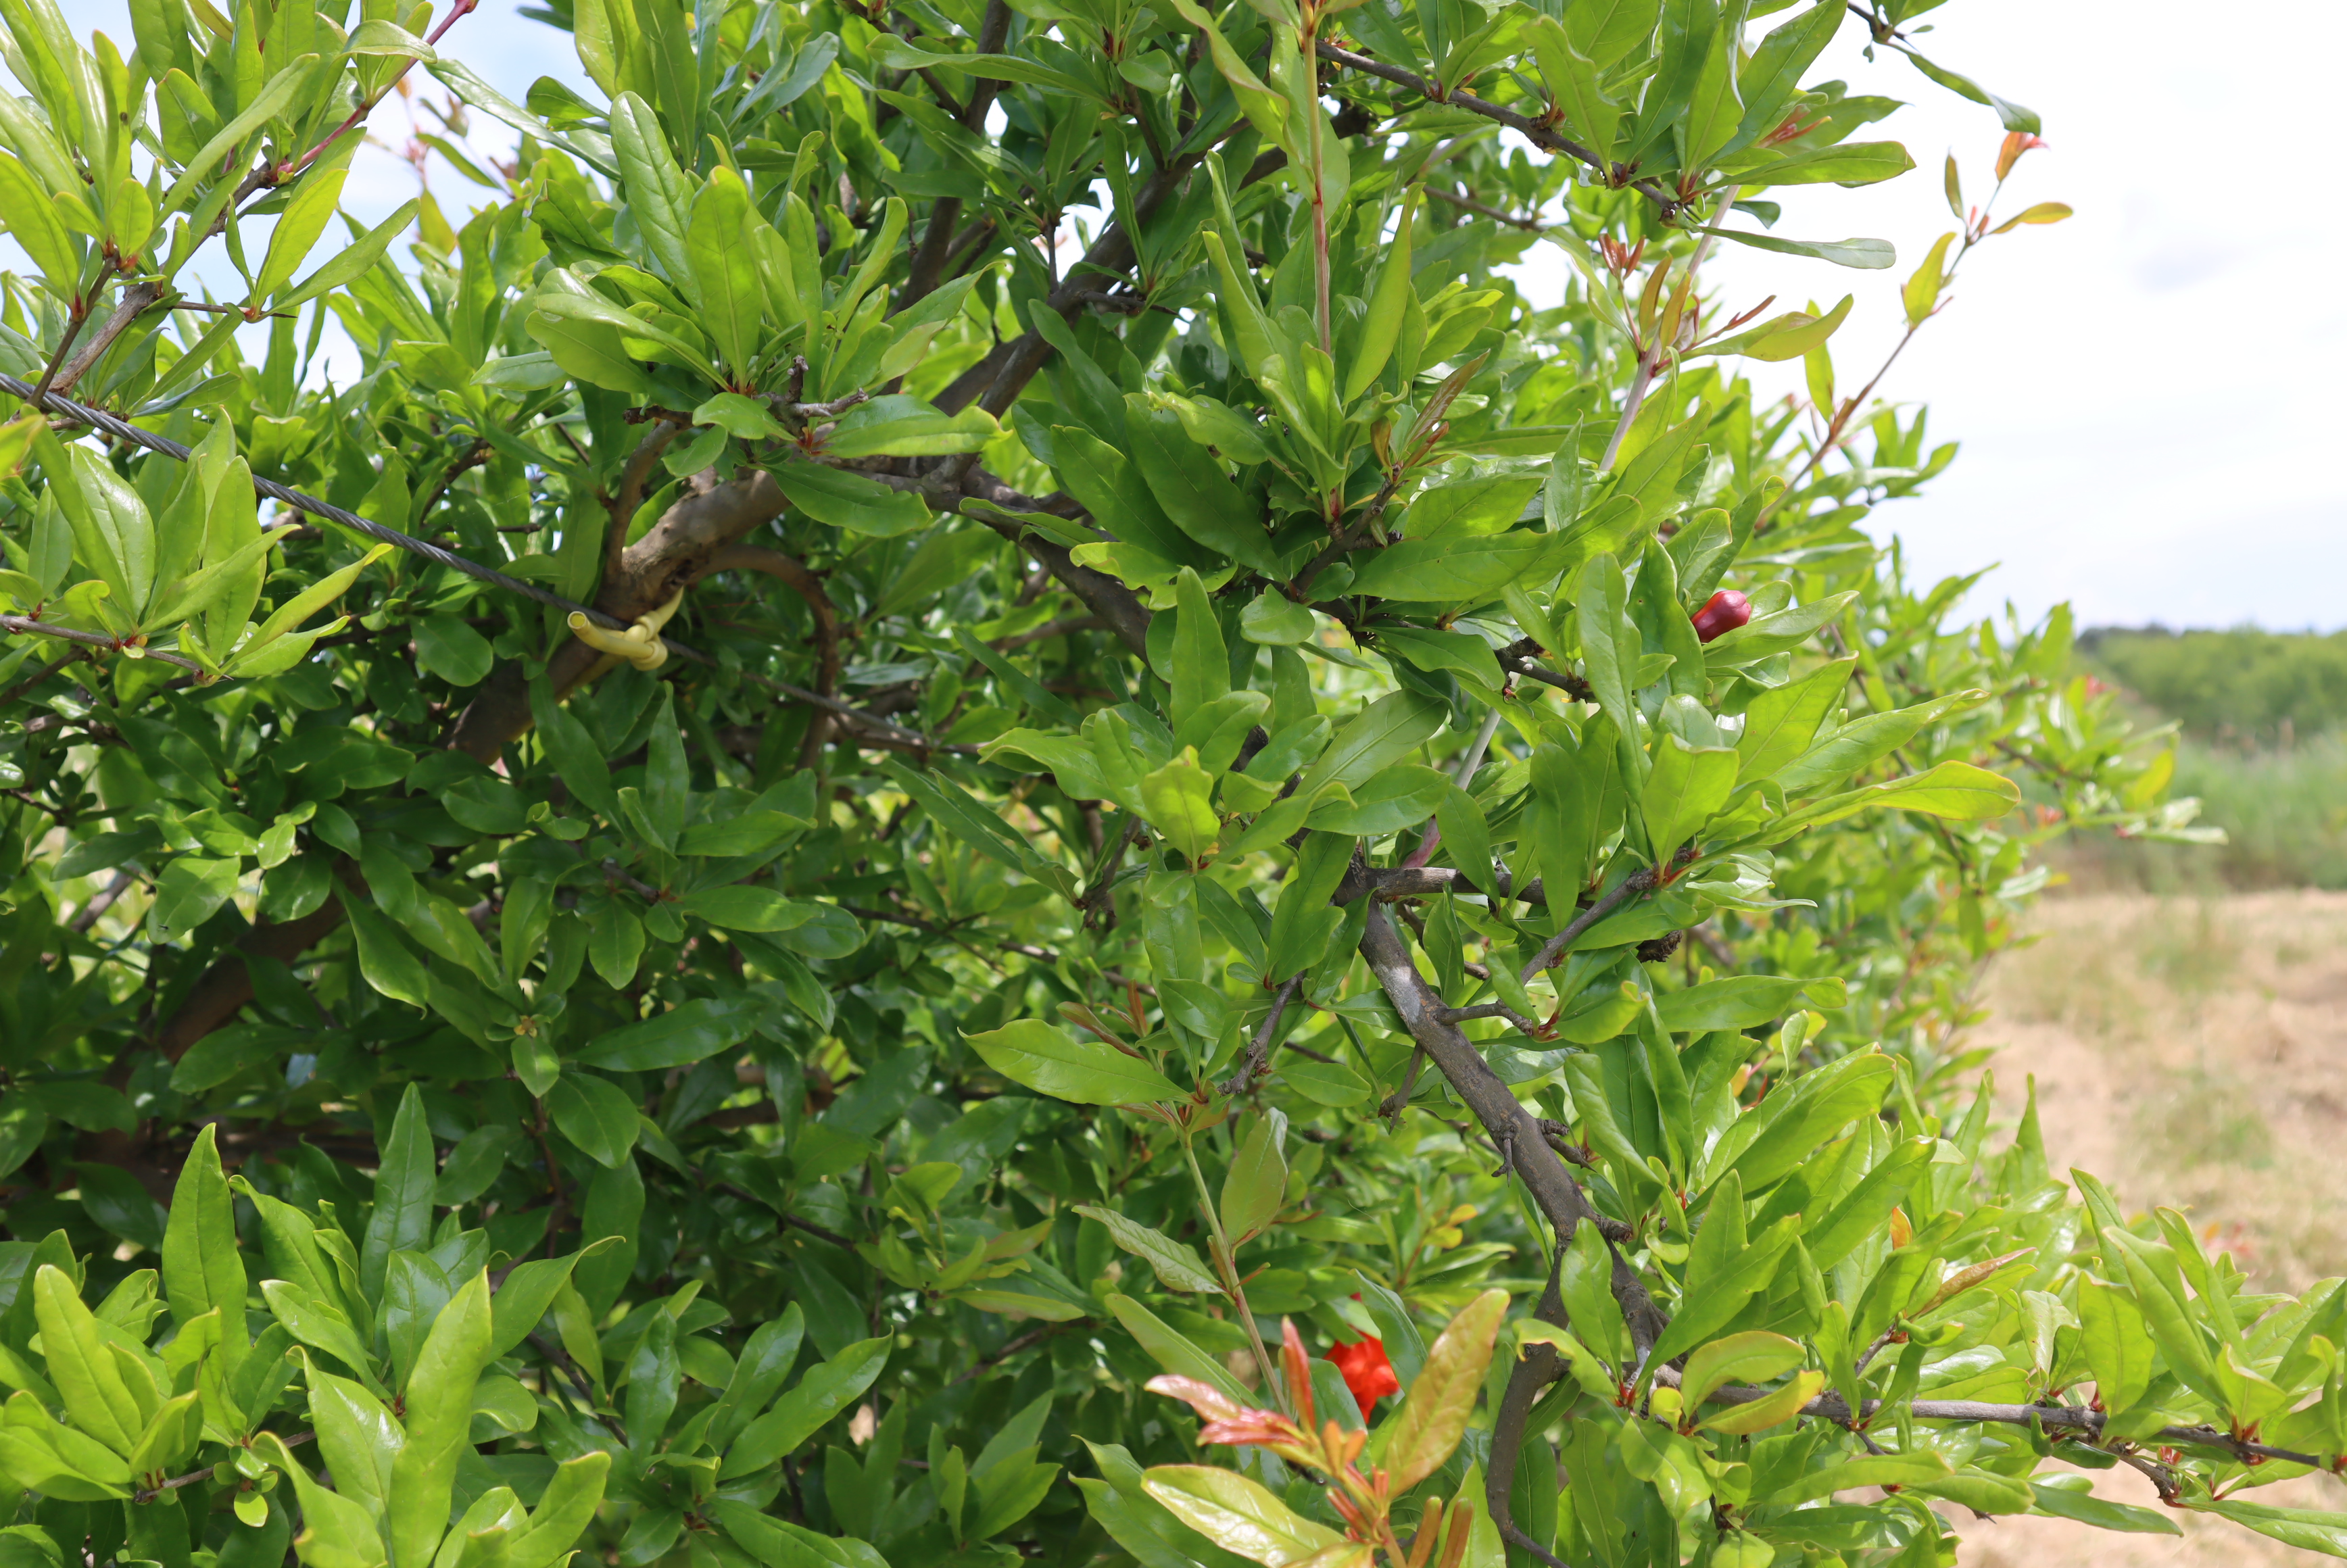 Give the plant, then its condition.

pomegranate, aphids, coniella granati
